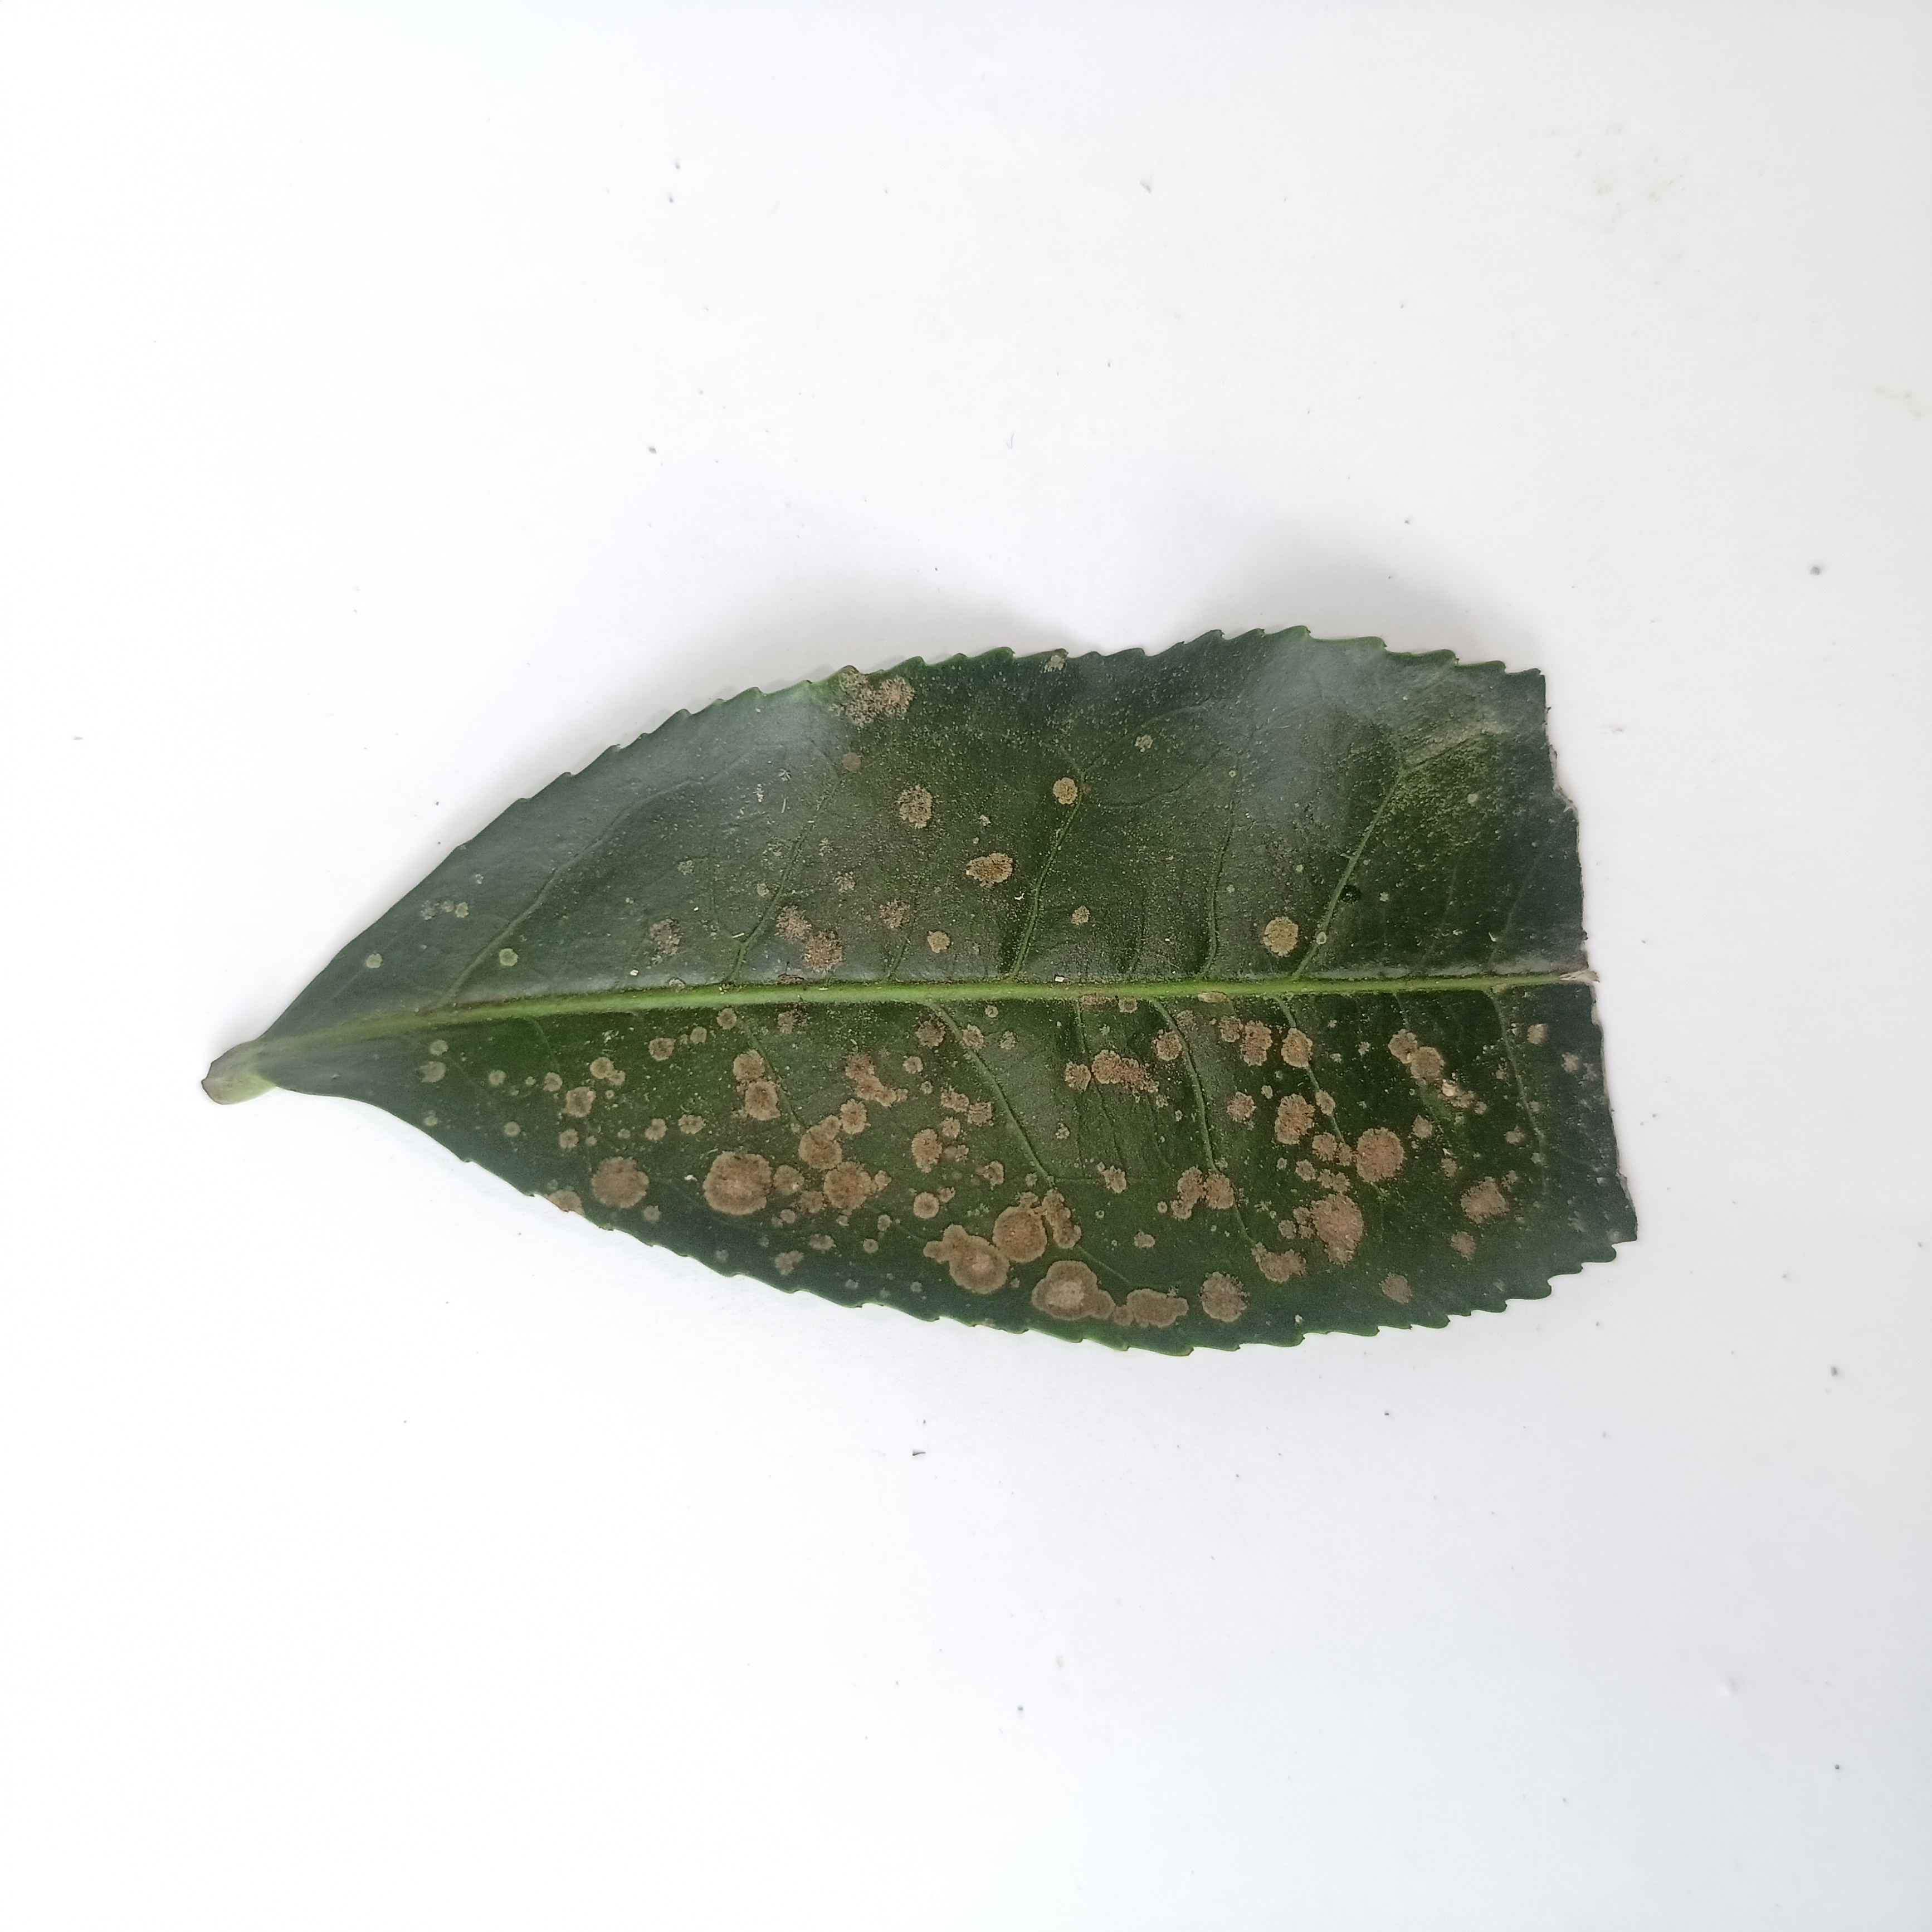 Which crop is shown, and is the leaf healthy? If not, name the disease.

tea, algal leaf
